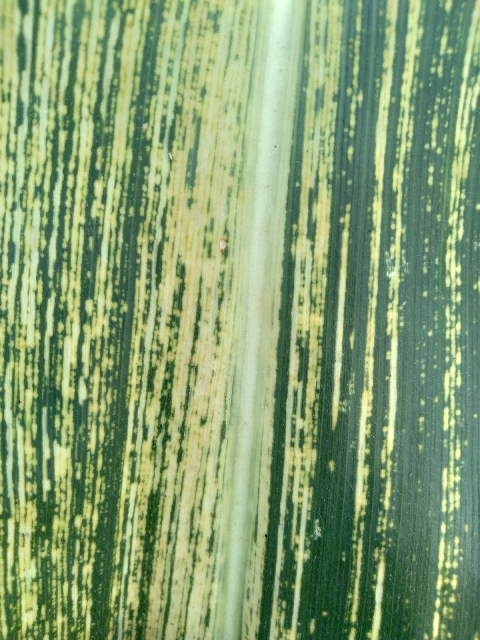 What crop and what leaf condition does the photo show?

maize, maize streak virus
